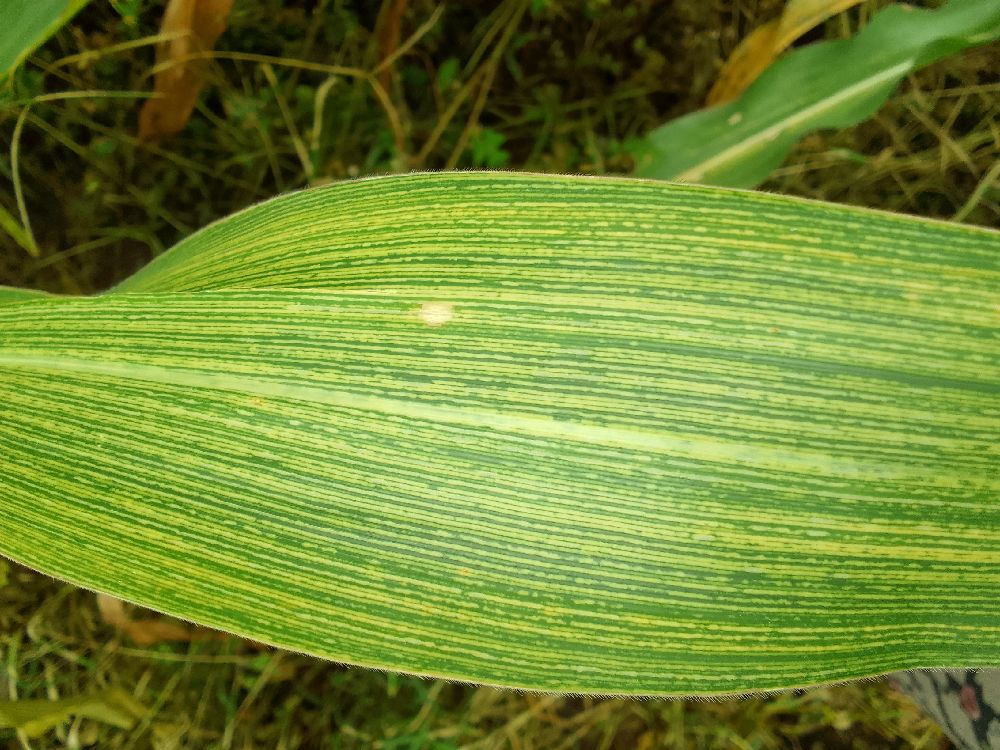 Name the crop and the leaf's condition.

maize, healthy
